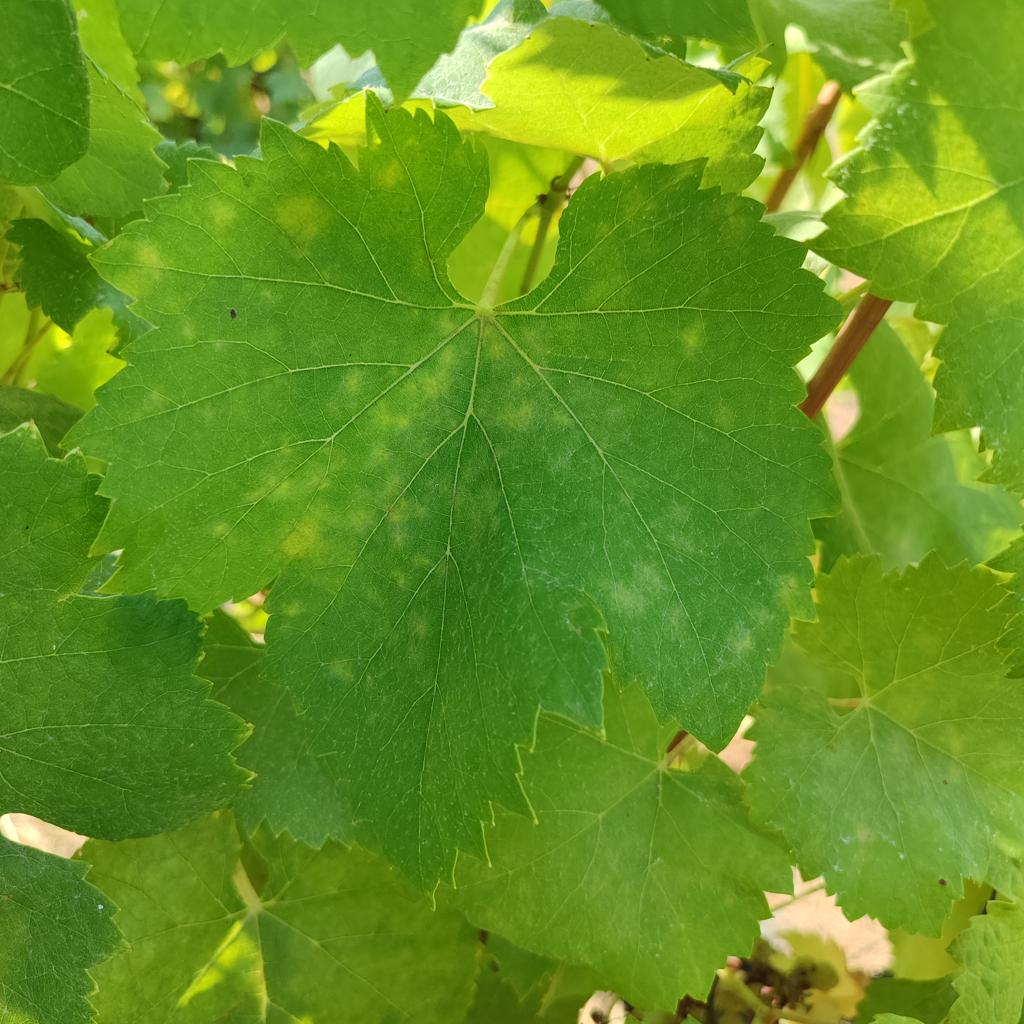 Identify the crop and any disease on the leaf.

grapevine, powdery mildew
